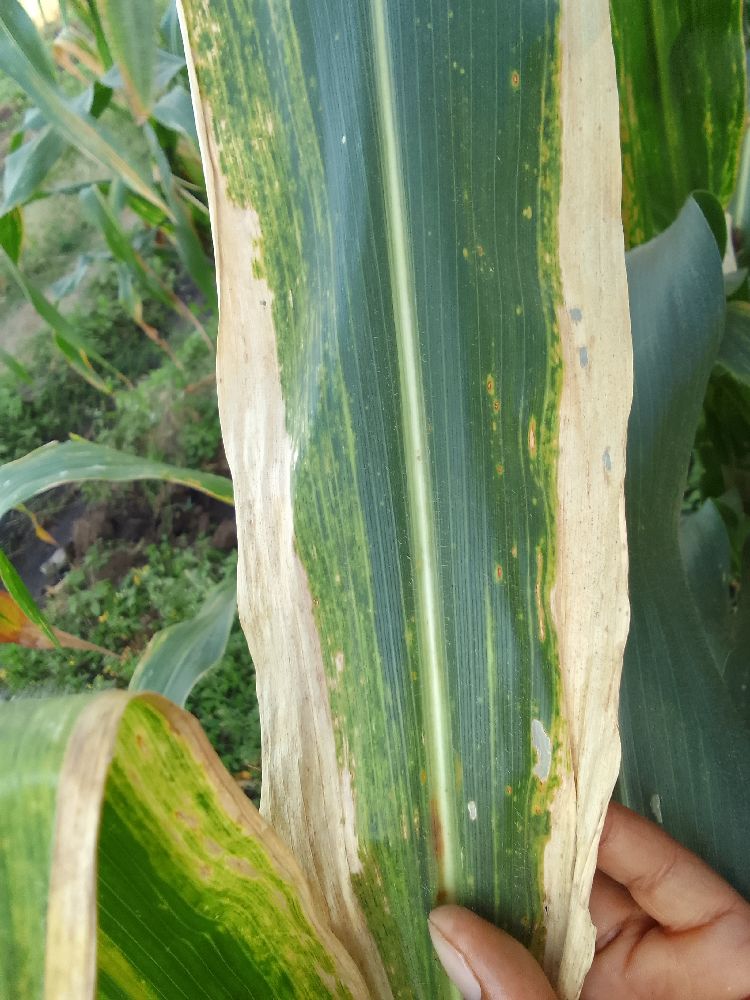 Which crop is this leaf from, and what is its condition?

maize, maize lethal necrosis
